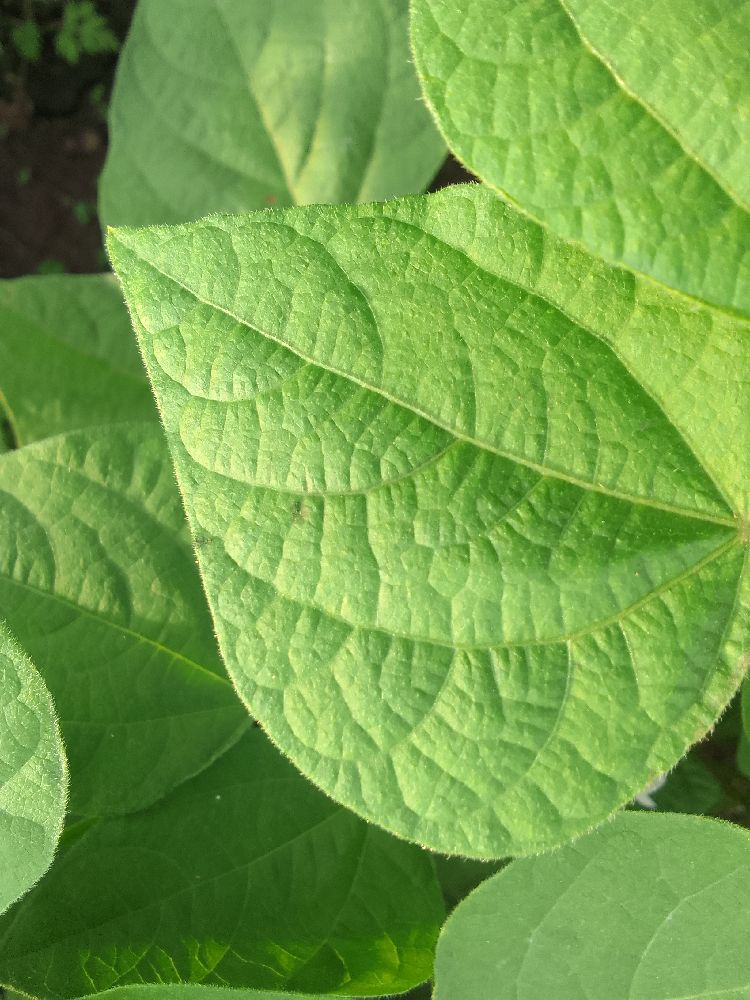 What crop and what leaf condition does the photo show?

common bean, healthy
